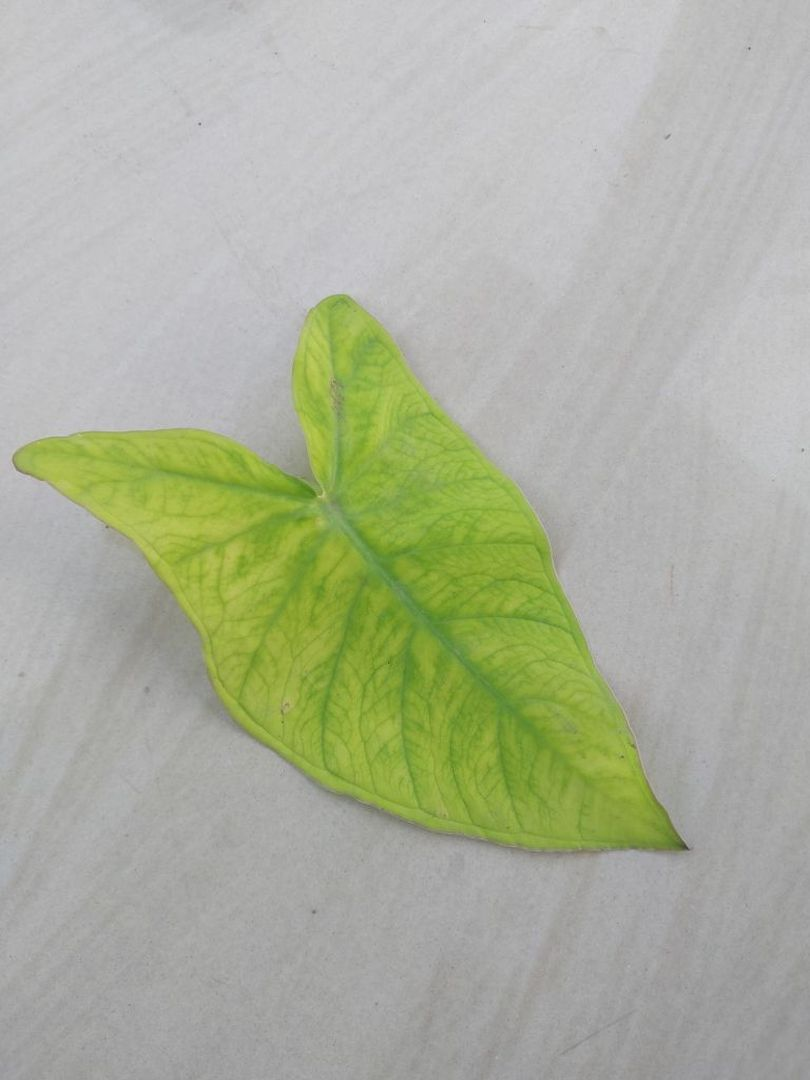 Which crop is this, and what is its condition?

taro, mosaic
